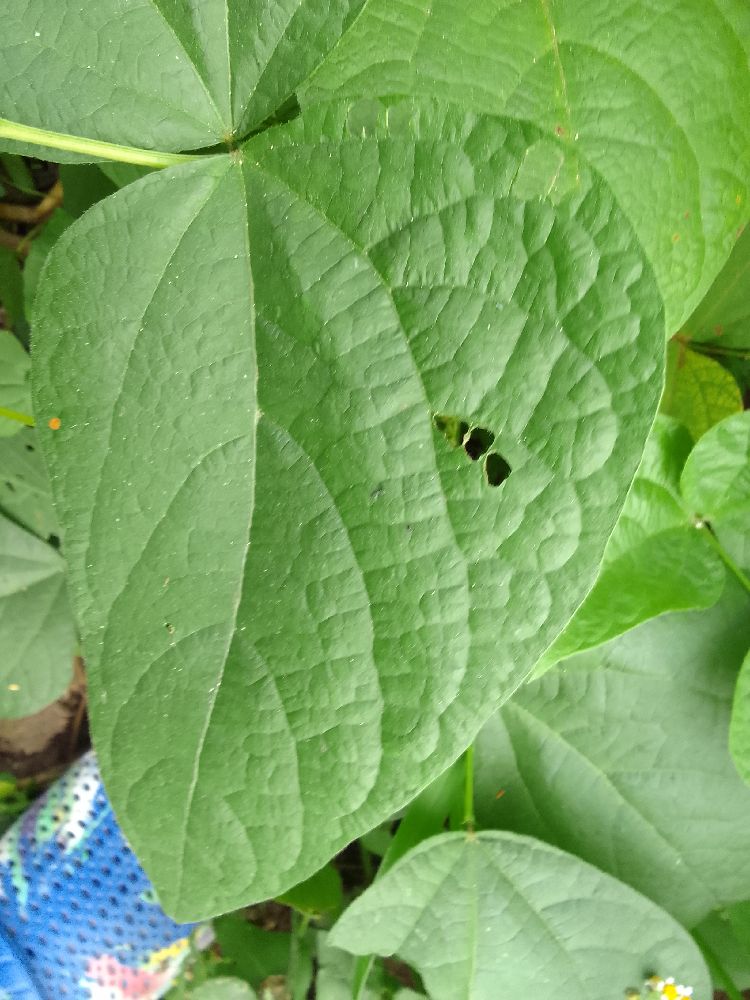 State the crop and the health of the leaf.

common bean, healthy
